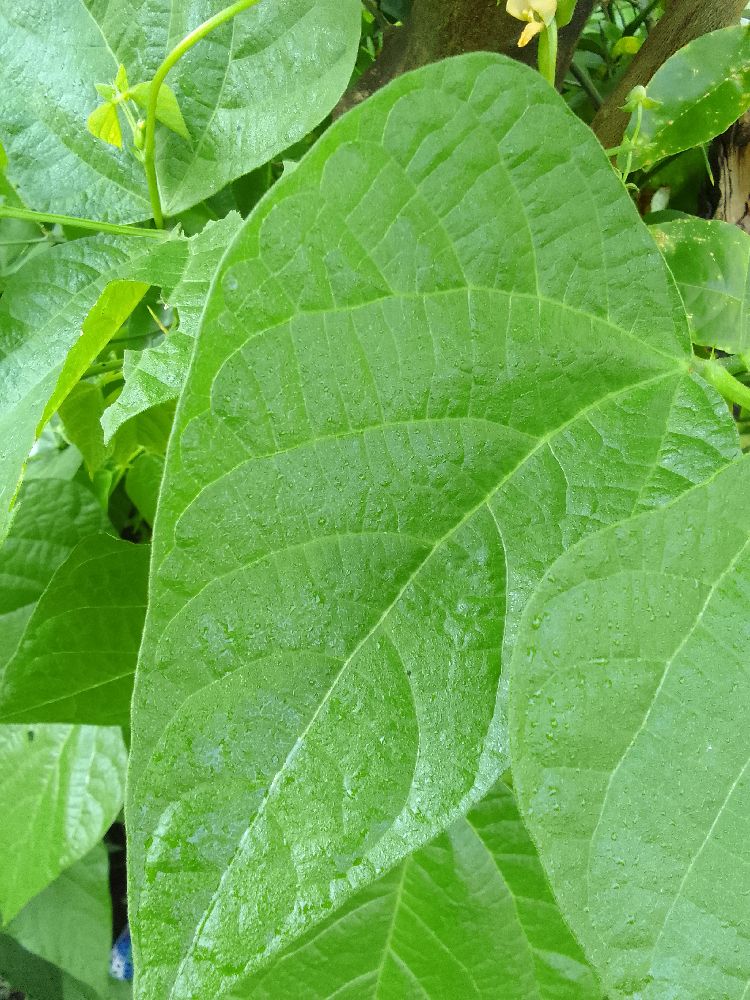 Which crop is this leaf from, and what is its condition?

common bean, healthy
